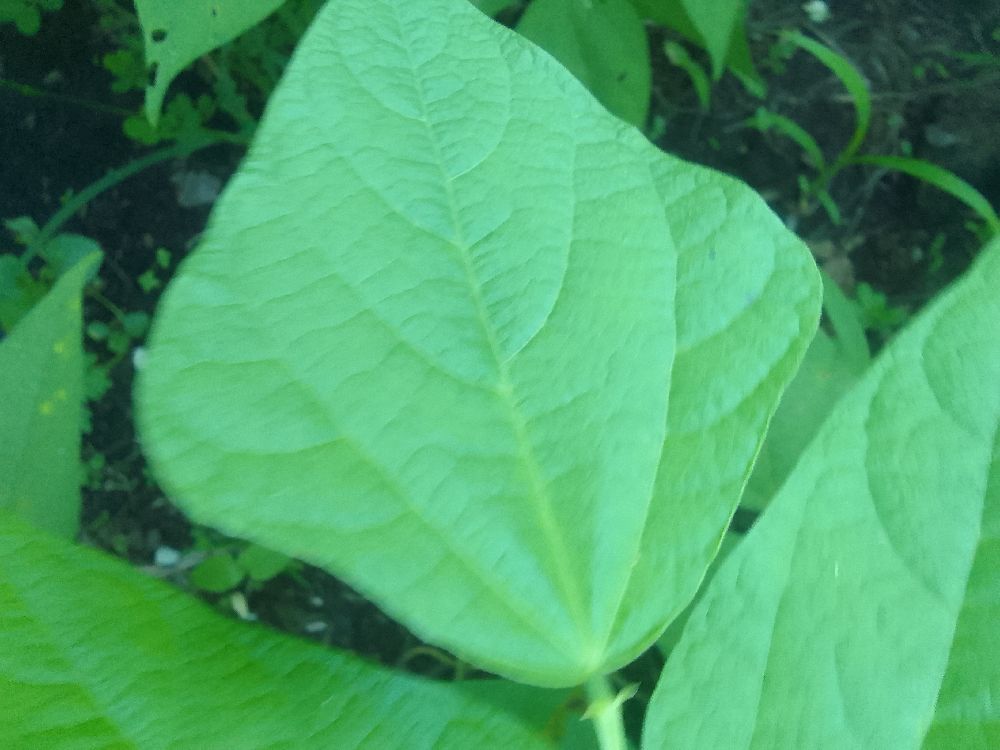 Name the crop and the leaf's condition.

common bean, healthy
